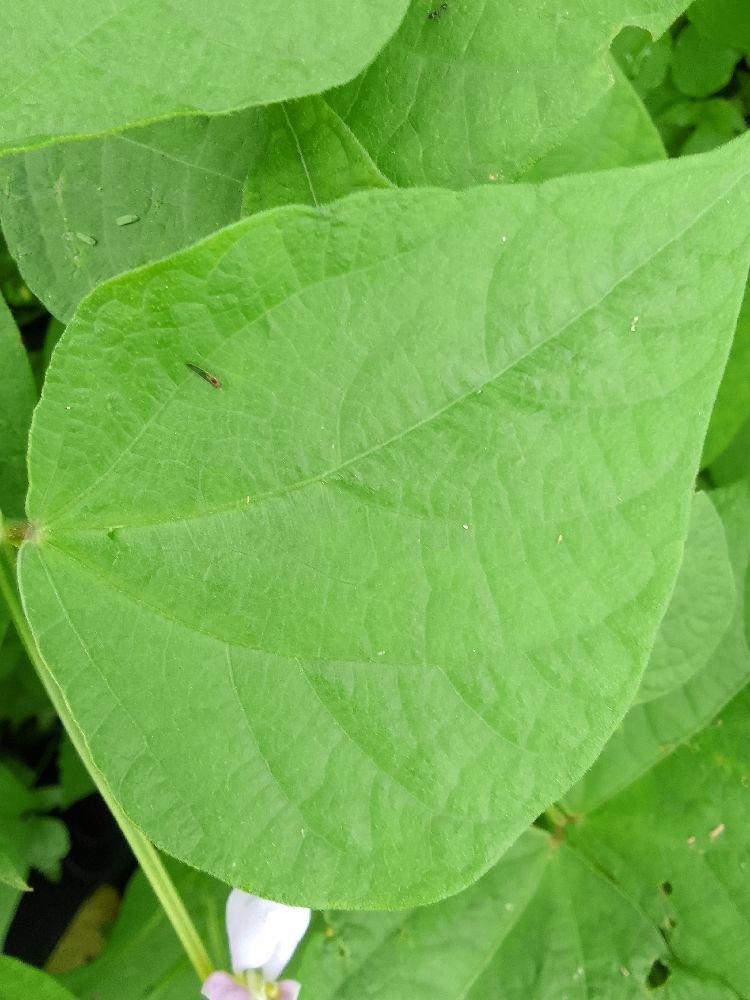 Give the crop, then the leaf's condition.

common bean, healthy
